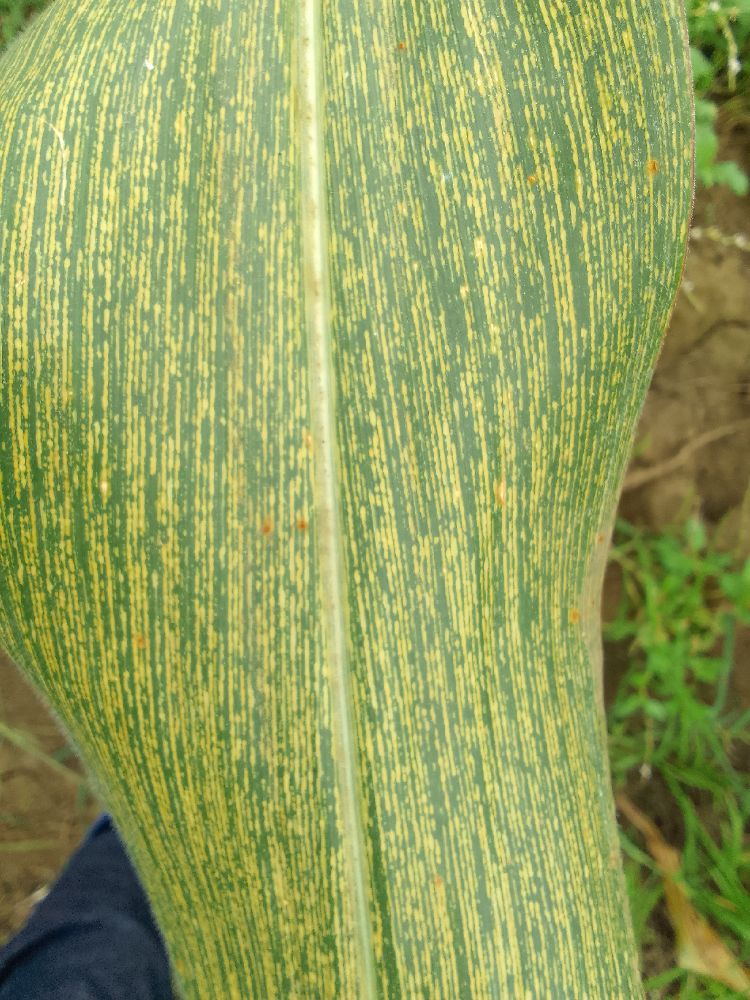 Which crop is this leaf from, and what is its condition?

maize, maize streak virus
